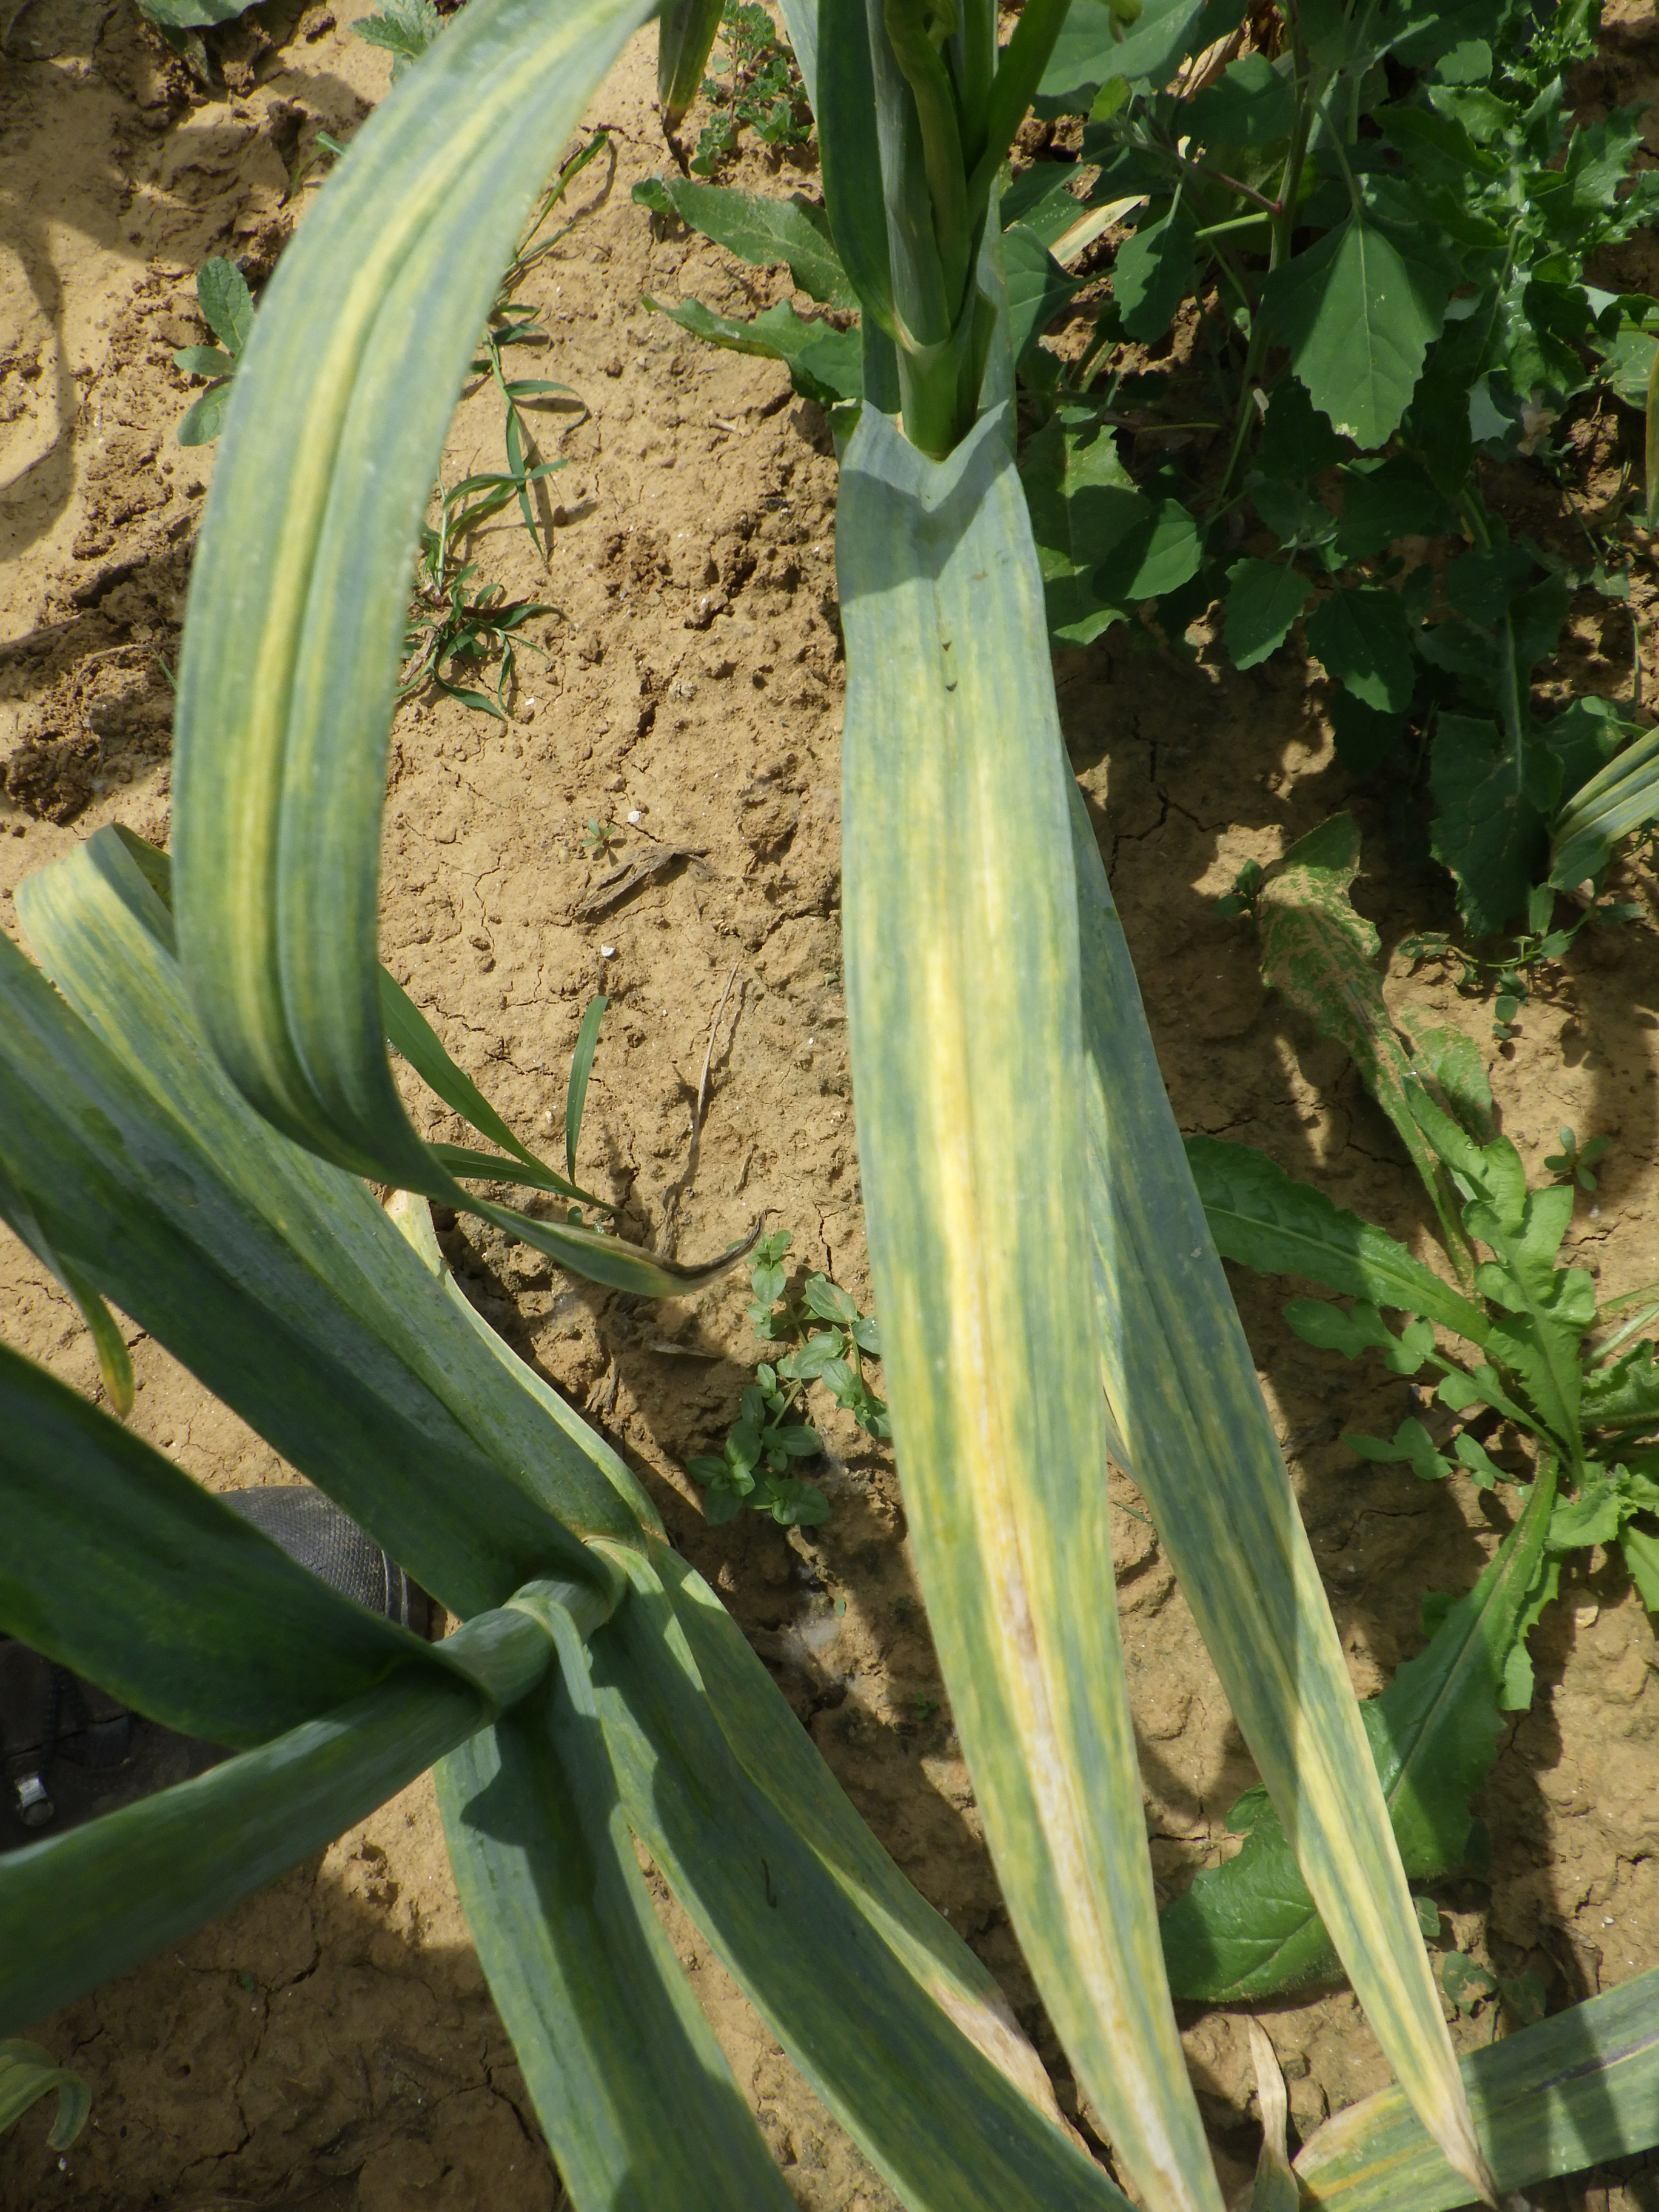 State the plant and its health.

elephant garlic, chlorosis
